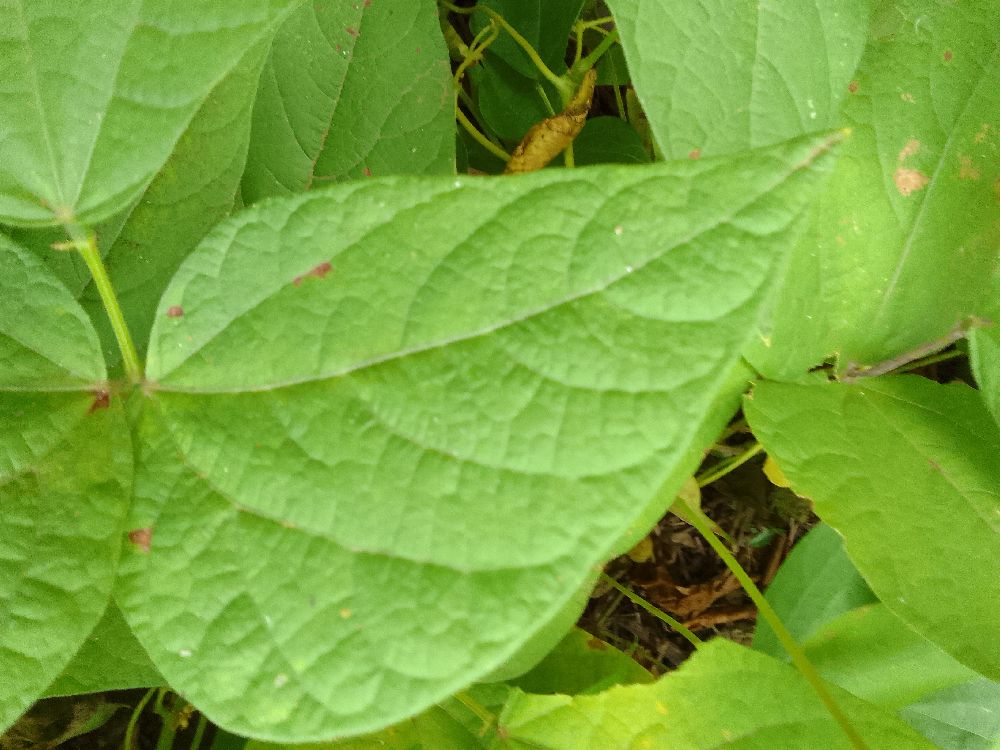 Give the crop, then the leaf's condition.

common bean, healthy
